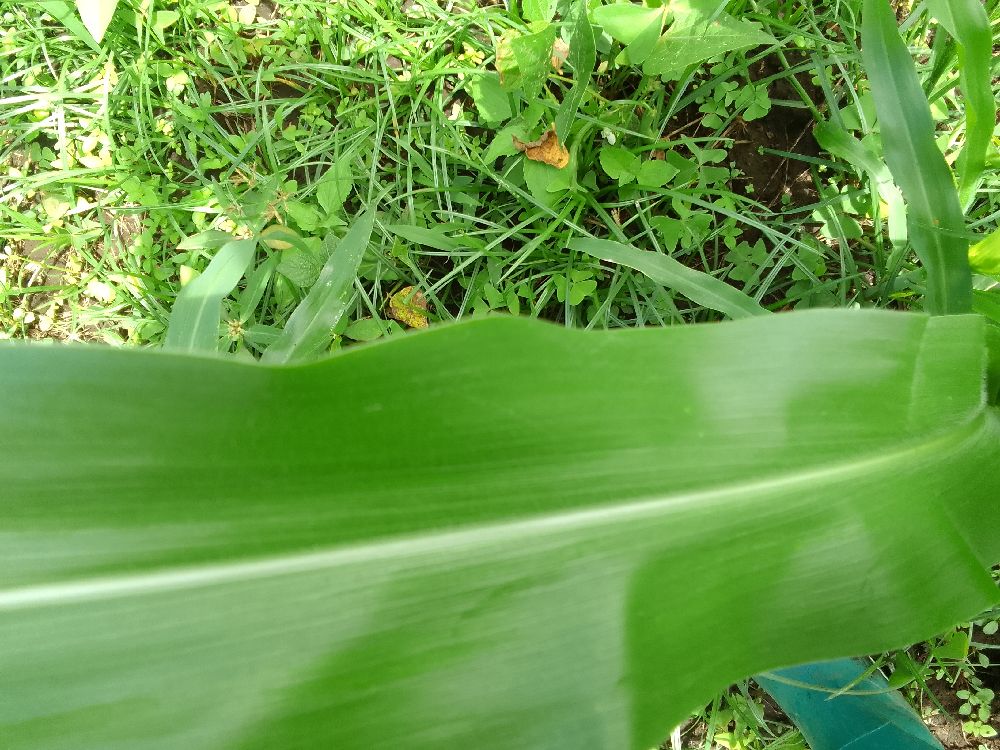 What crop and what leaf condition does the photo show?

maize, healthy
